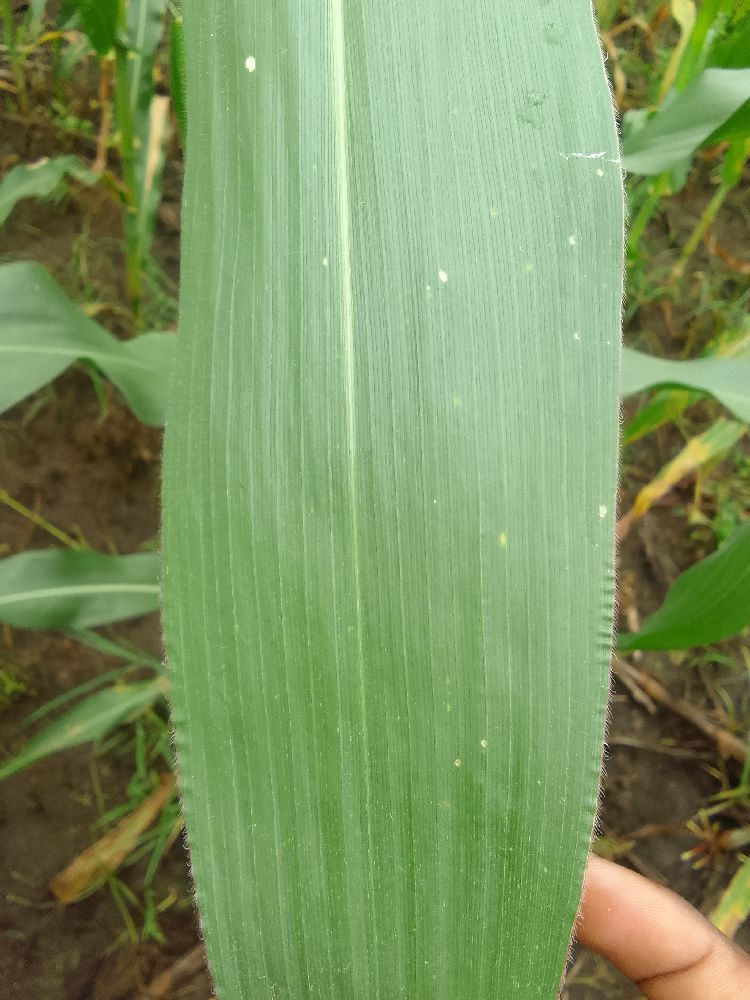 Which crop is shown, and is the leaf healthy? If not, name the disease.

maize, healthy
